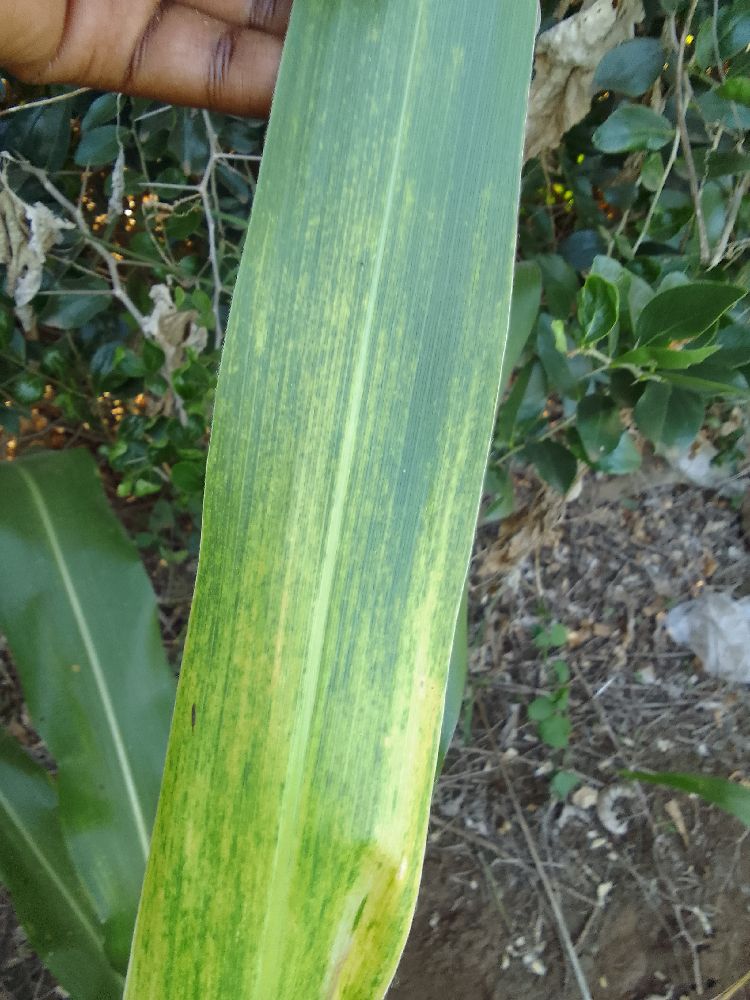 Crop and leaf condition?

maize, maize lethal necrosis
